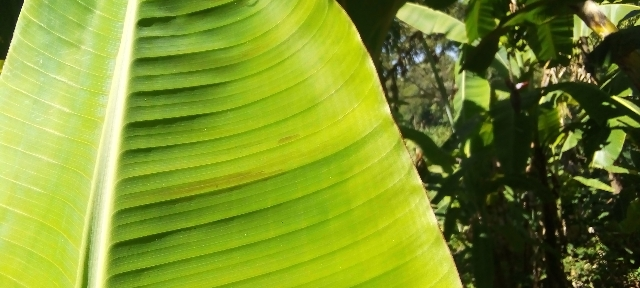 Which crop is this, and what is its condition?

banana, healthy
